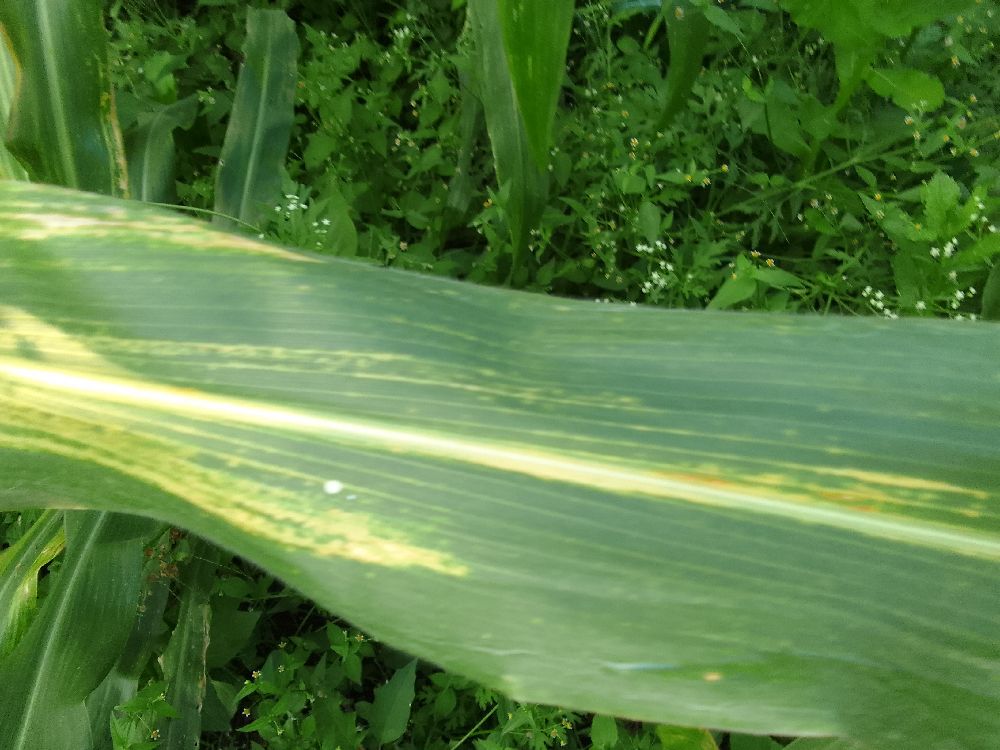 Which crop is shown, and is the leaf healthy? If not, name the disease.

maize, maize lethal necrosis
